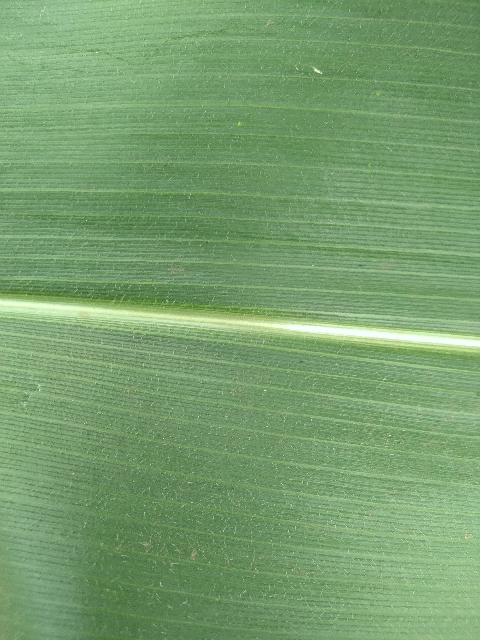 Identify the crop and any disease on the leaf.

maize, healthy
